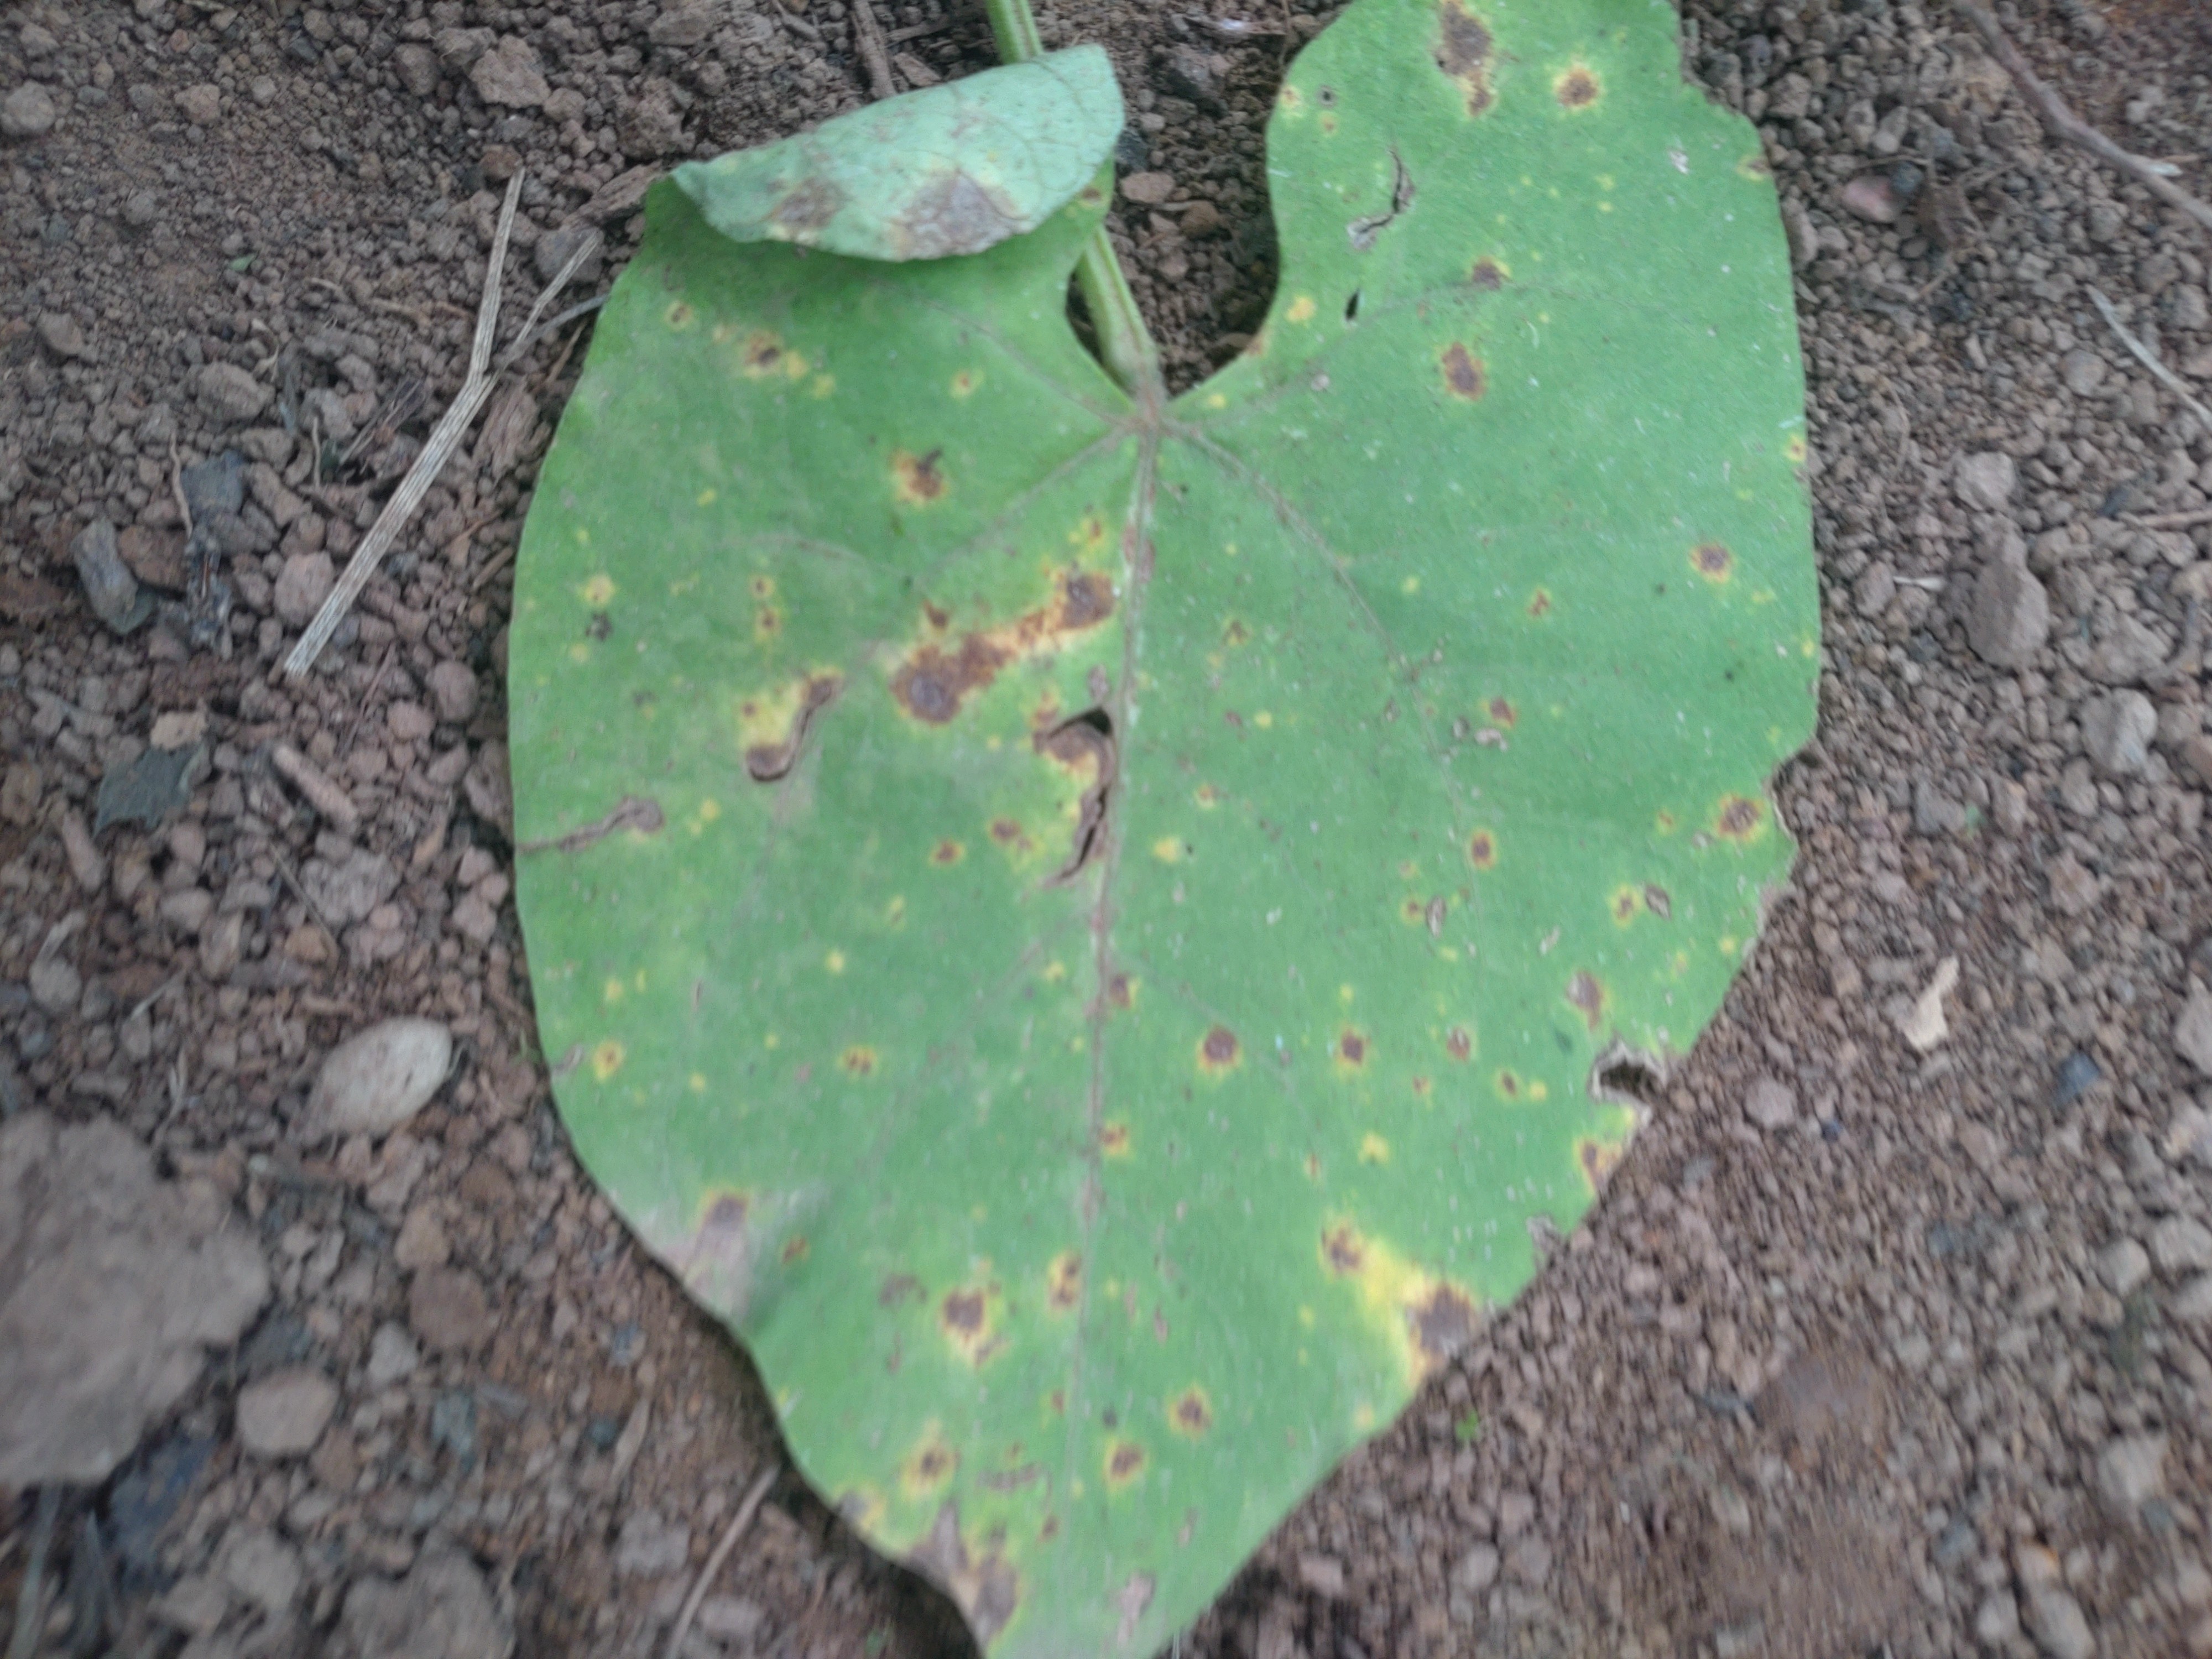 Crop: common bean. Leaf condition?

rust
